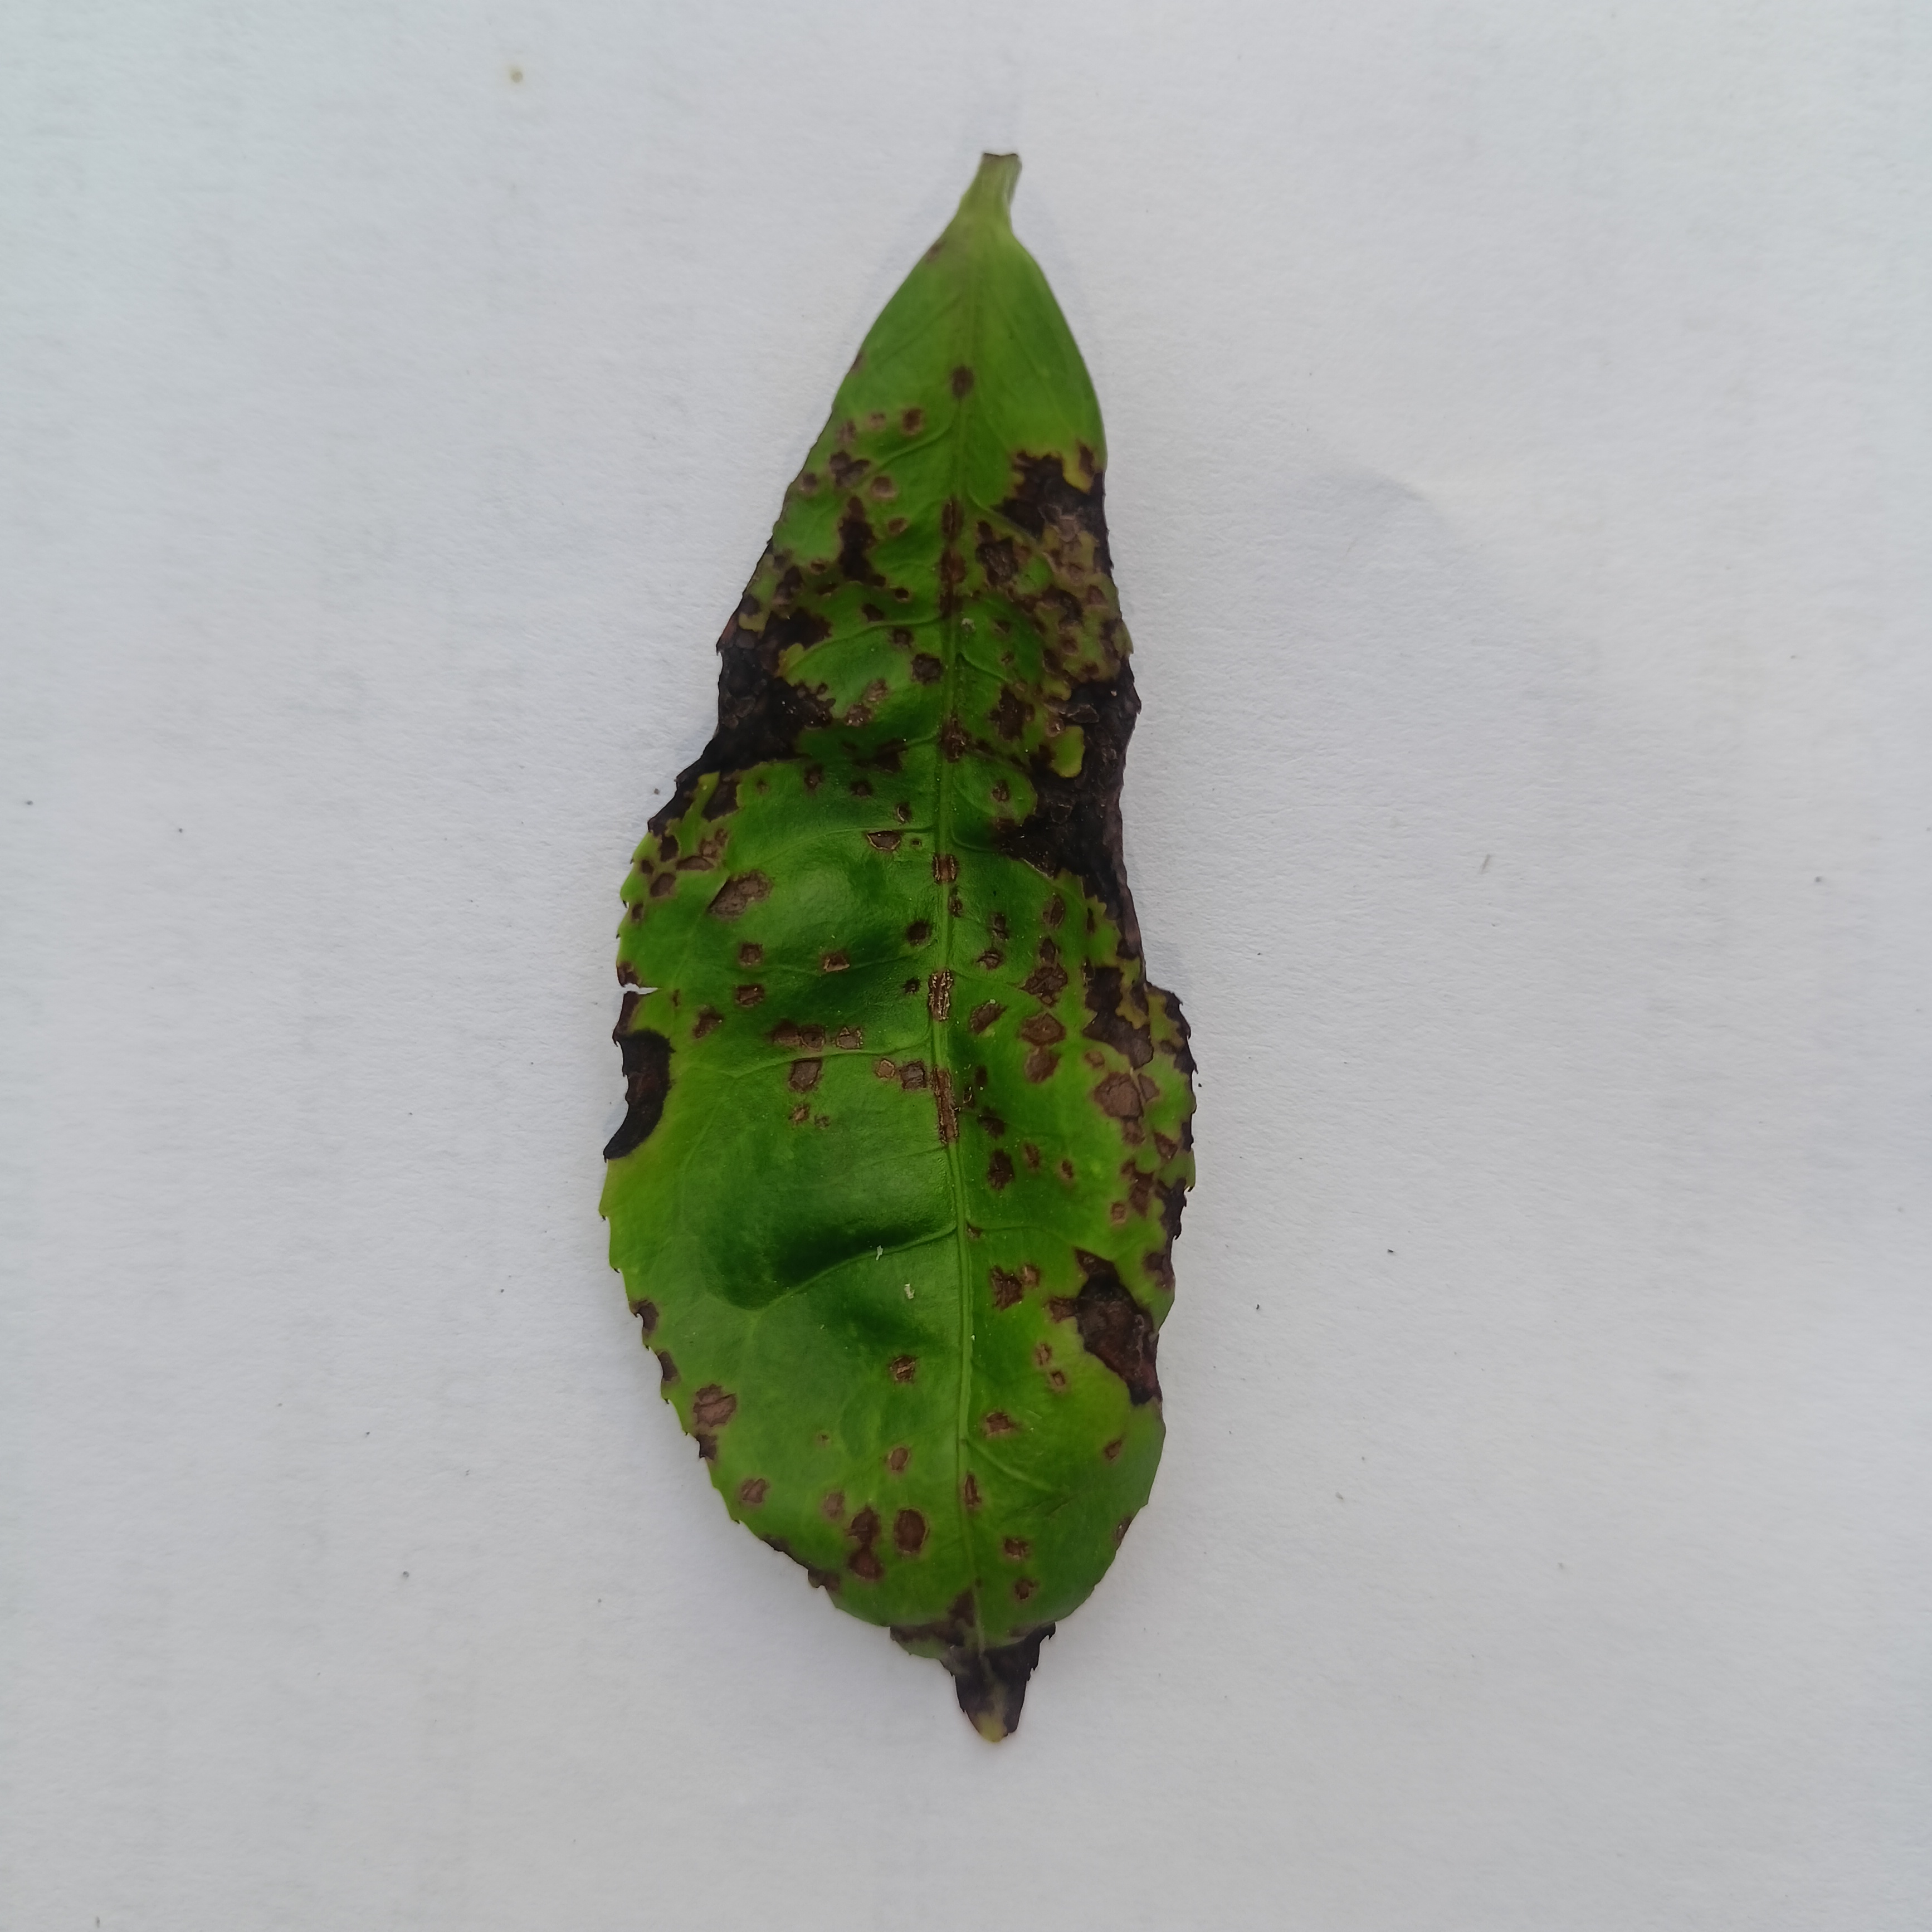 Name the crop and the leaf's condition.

tea, helopeltis
